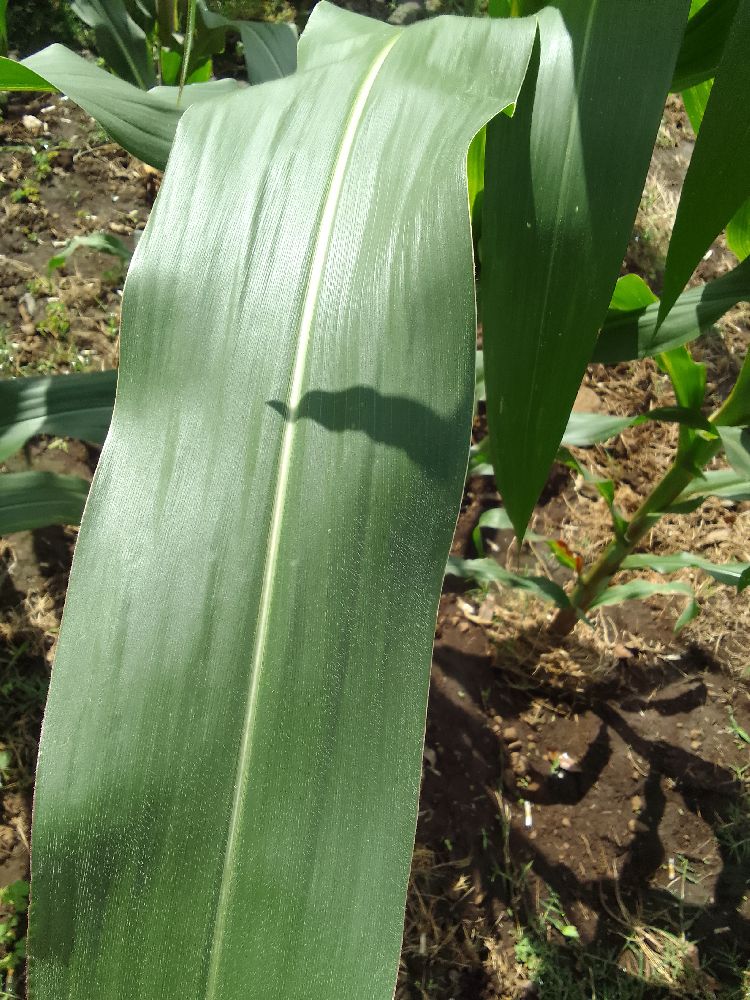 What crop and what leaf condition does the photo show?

maize, healthy
